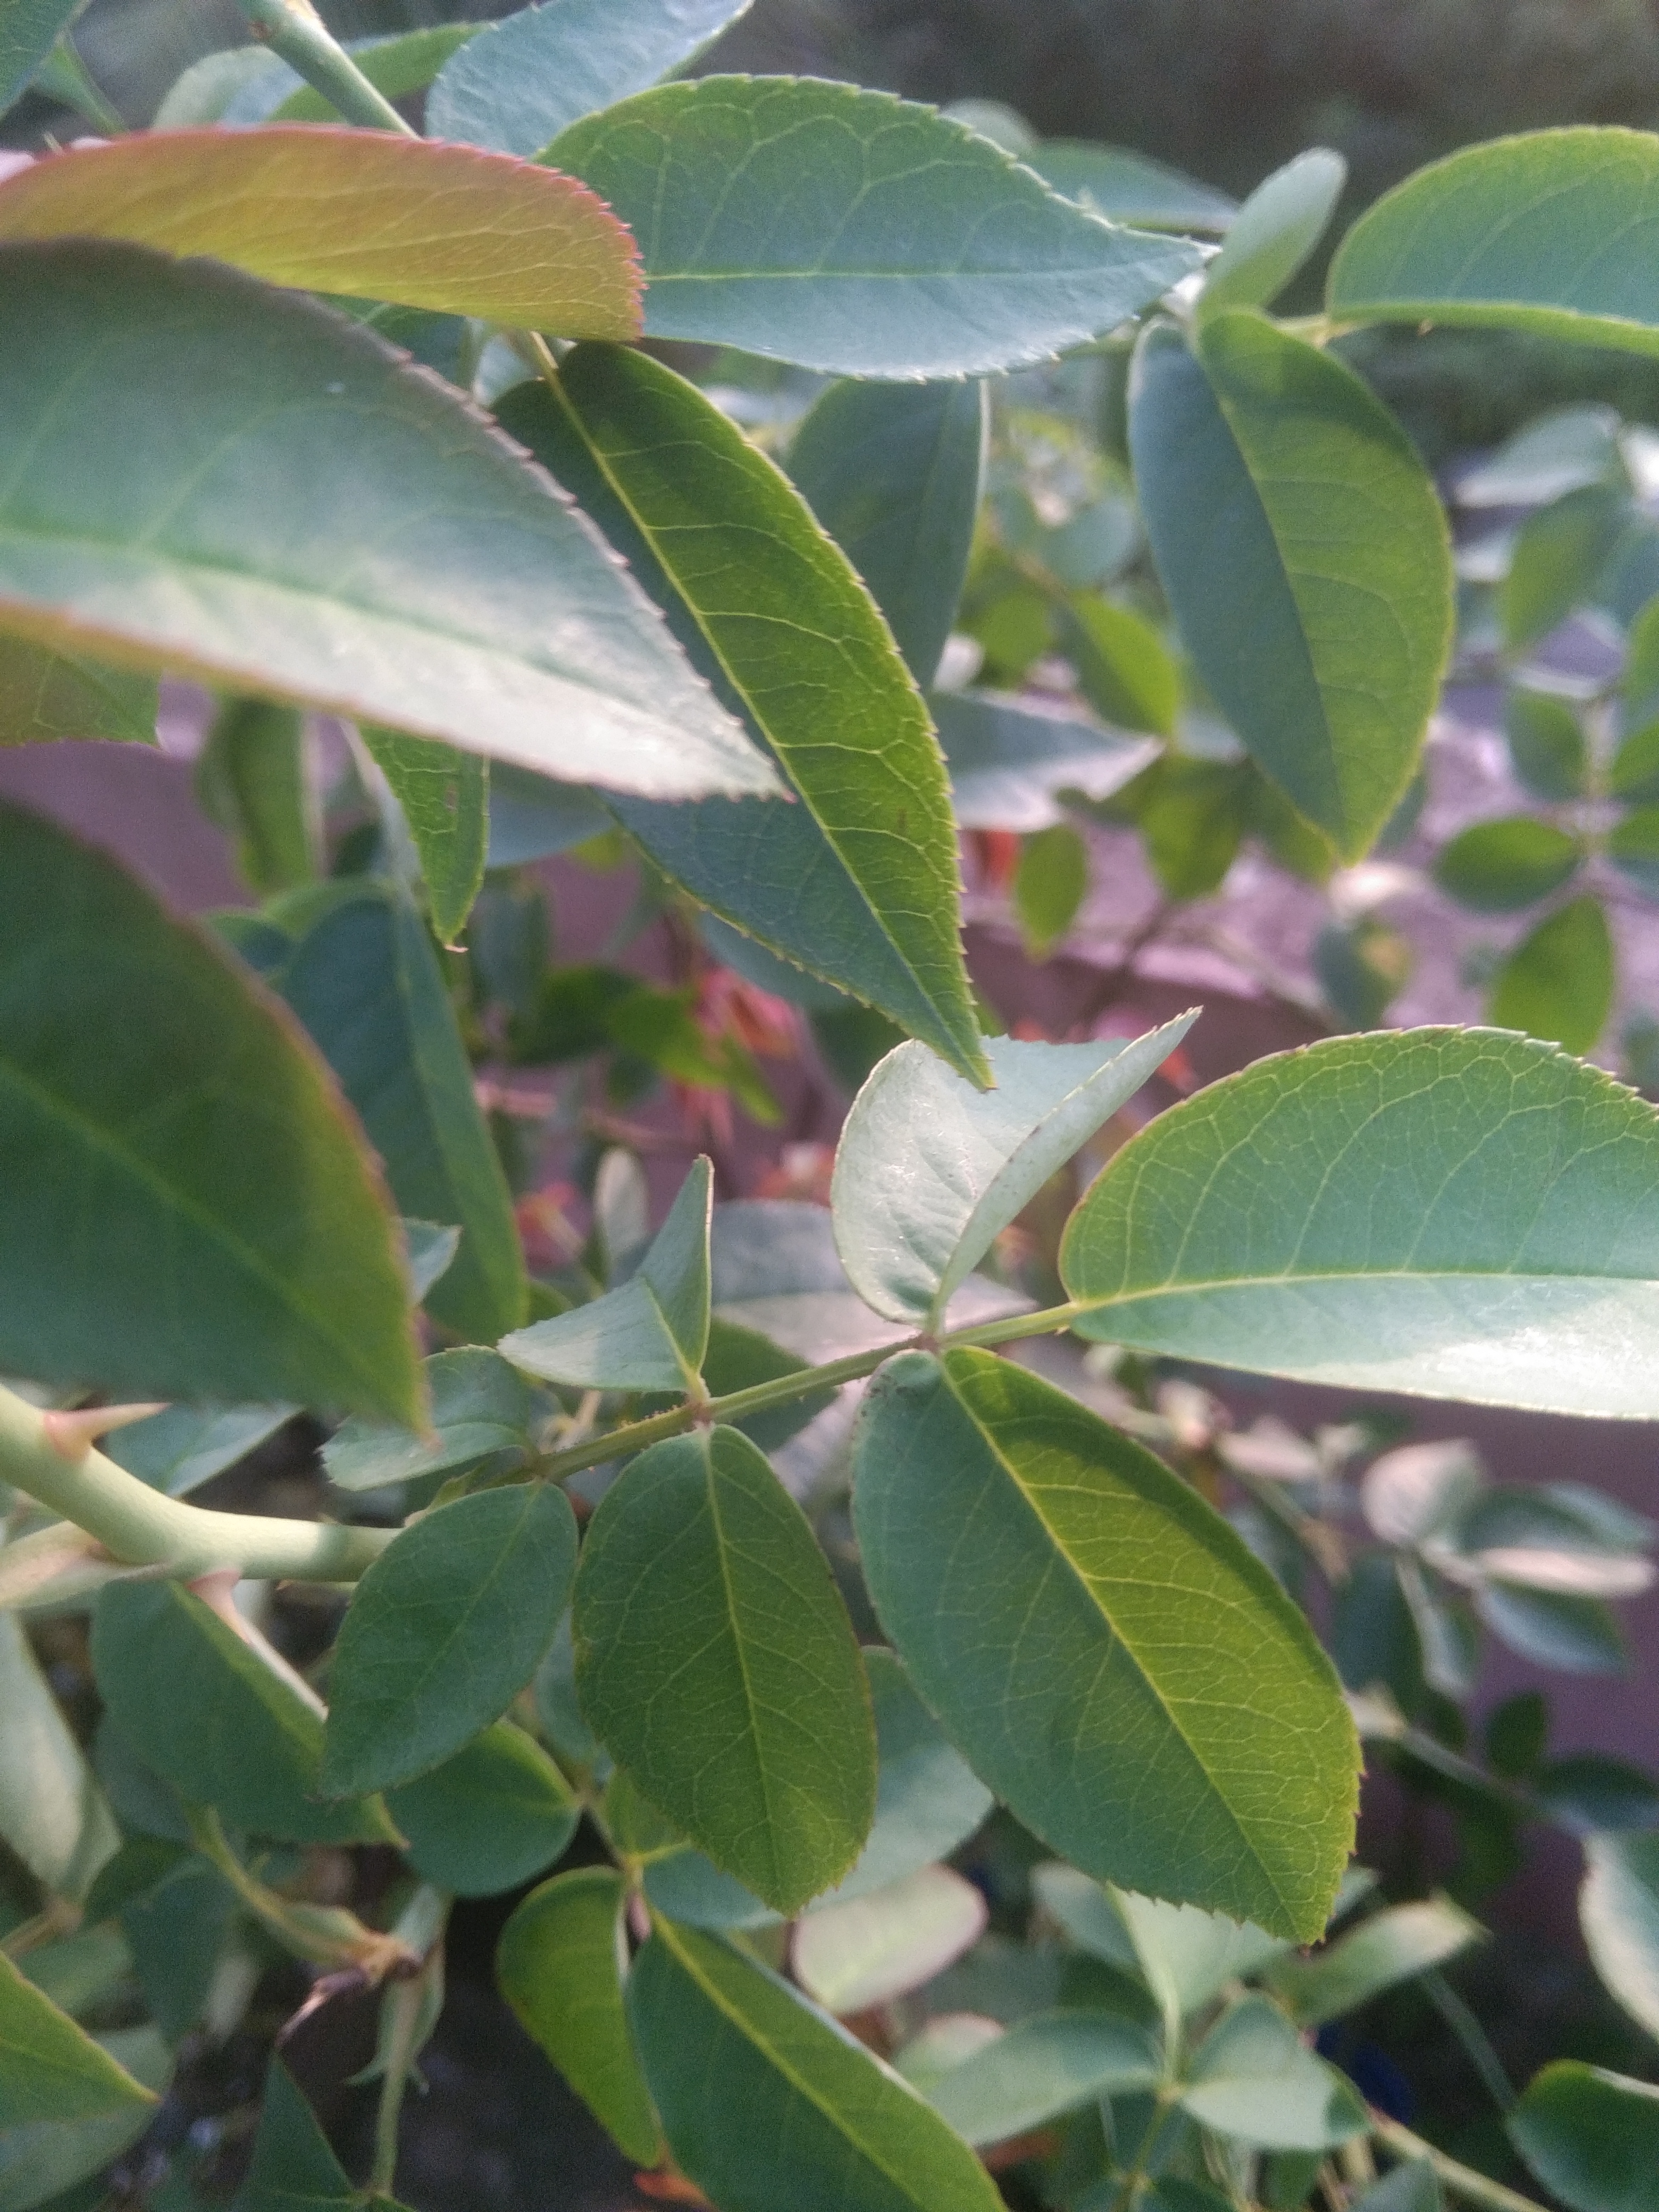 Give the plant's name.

rose
